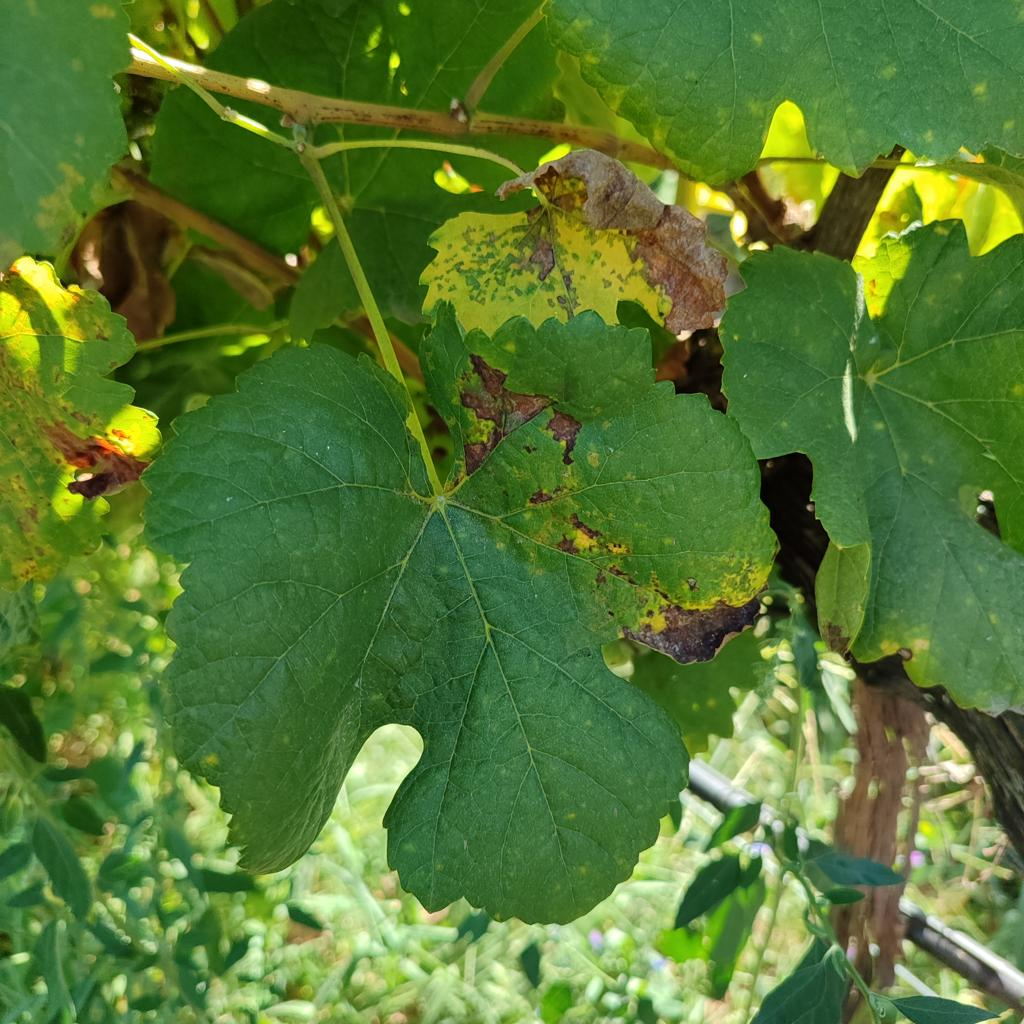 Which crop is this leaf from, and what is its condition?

grapevine, downy mildew
